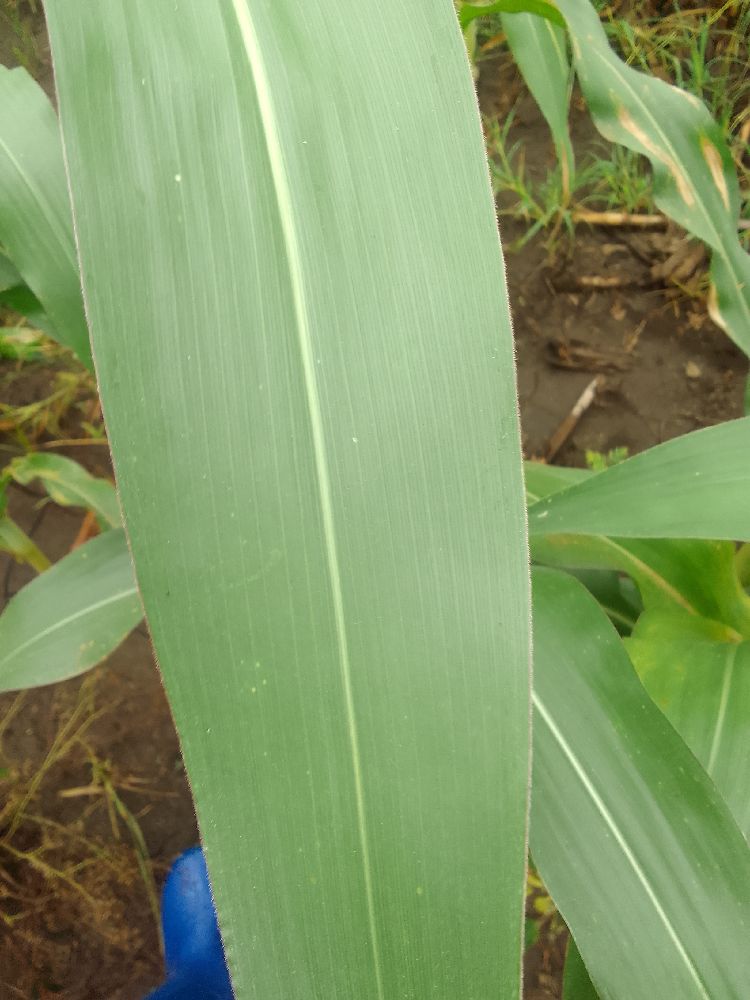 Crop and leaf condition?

maize, healthy
